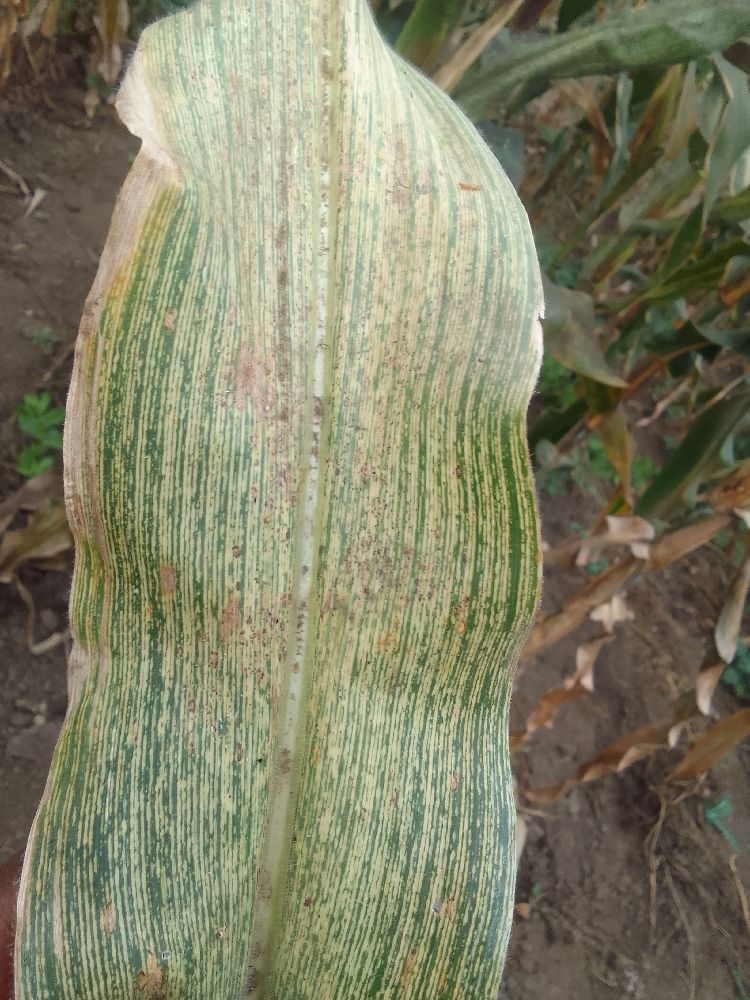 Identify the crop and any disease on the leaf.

maize, maize streak virus
